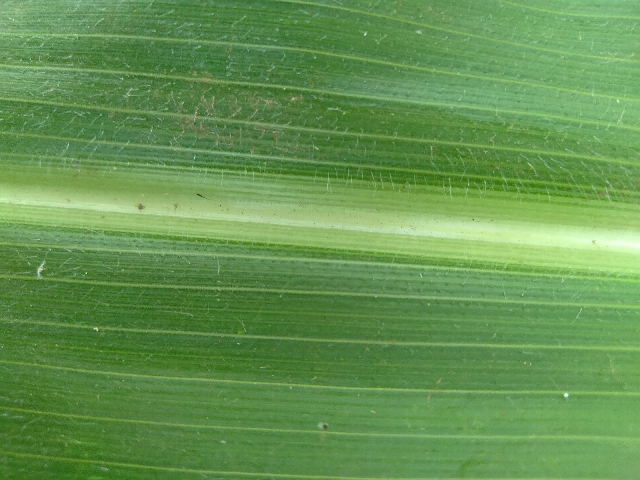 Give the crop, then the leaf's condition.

maize, healthy
